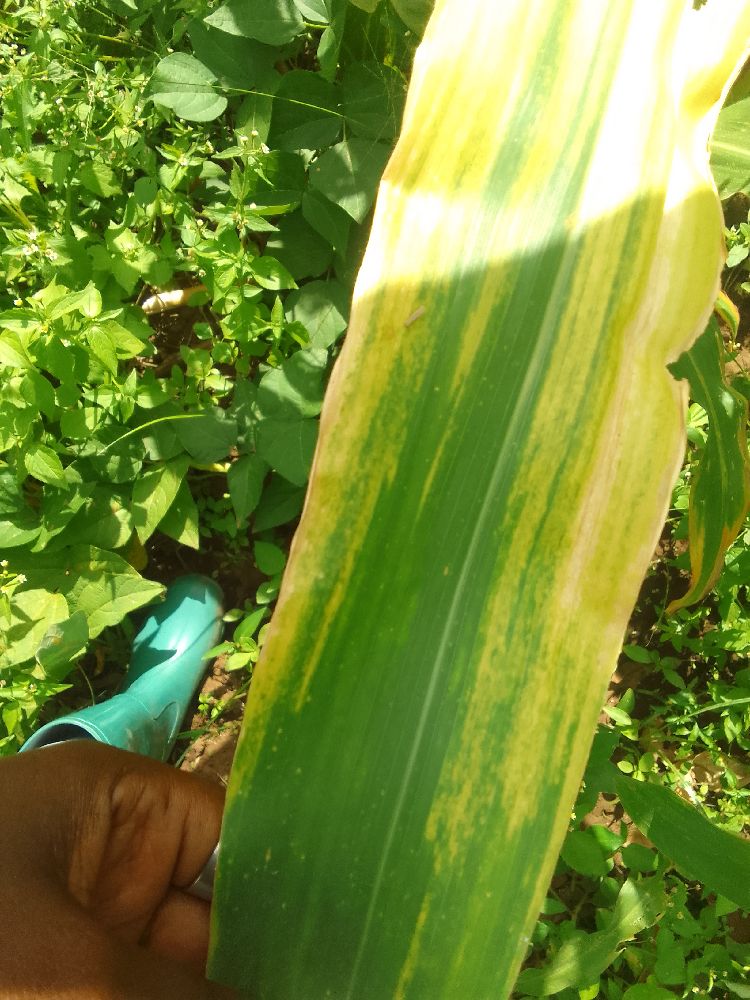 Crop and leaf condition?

maize, maize lethal necrosis
